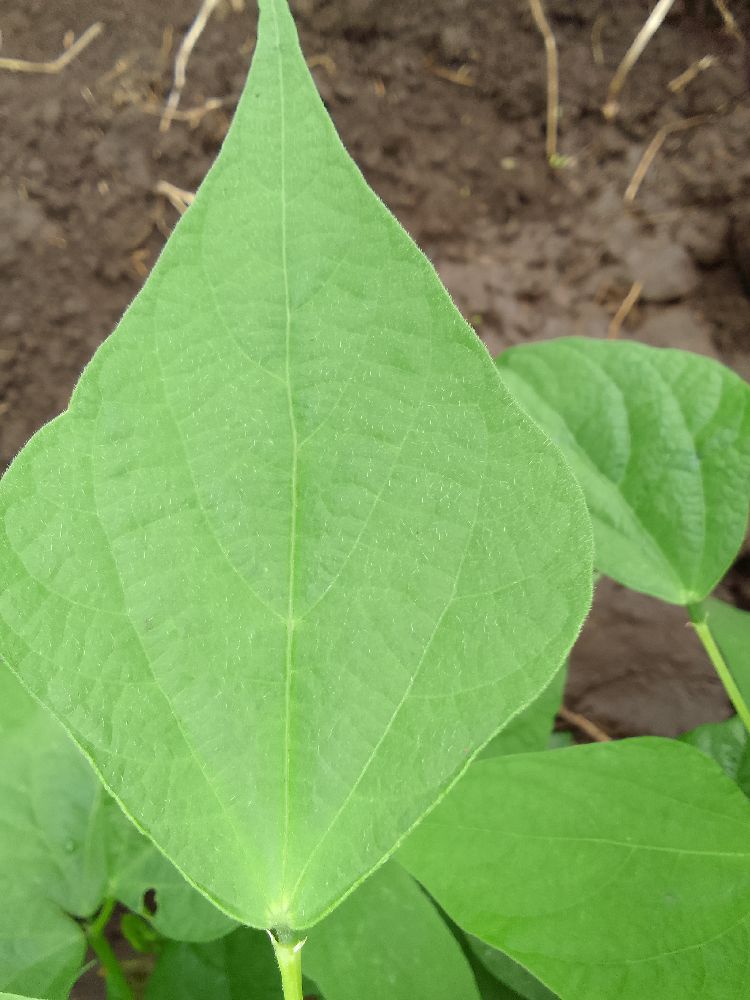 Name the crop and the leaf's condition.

common bean, healthy
